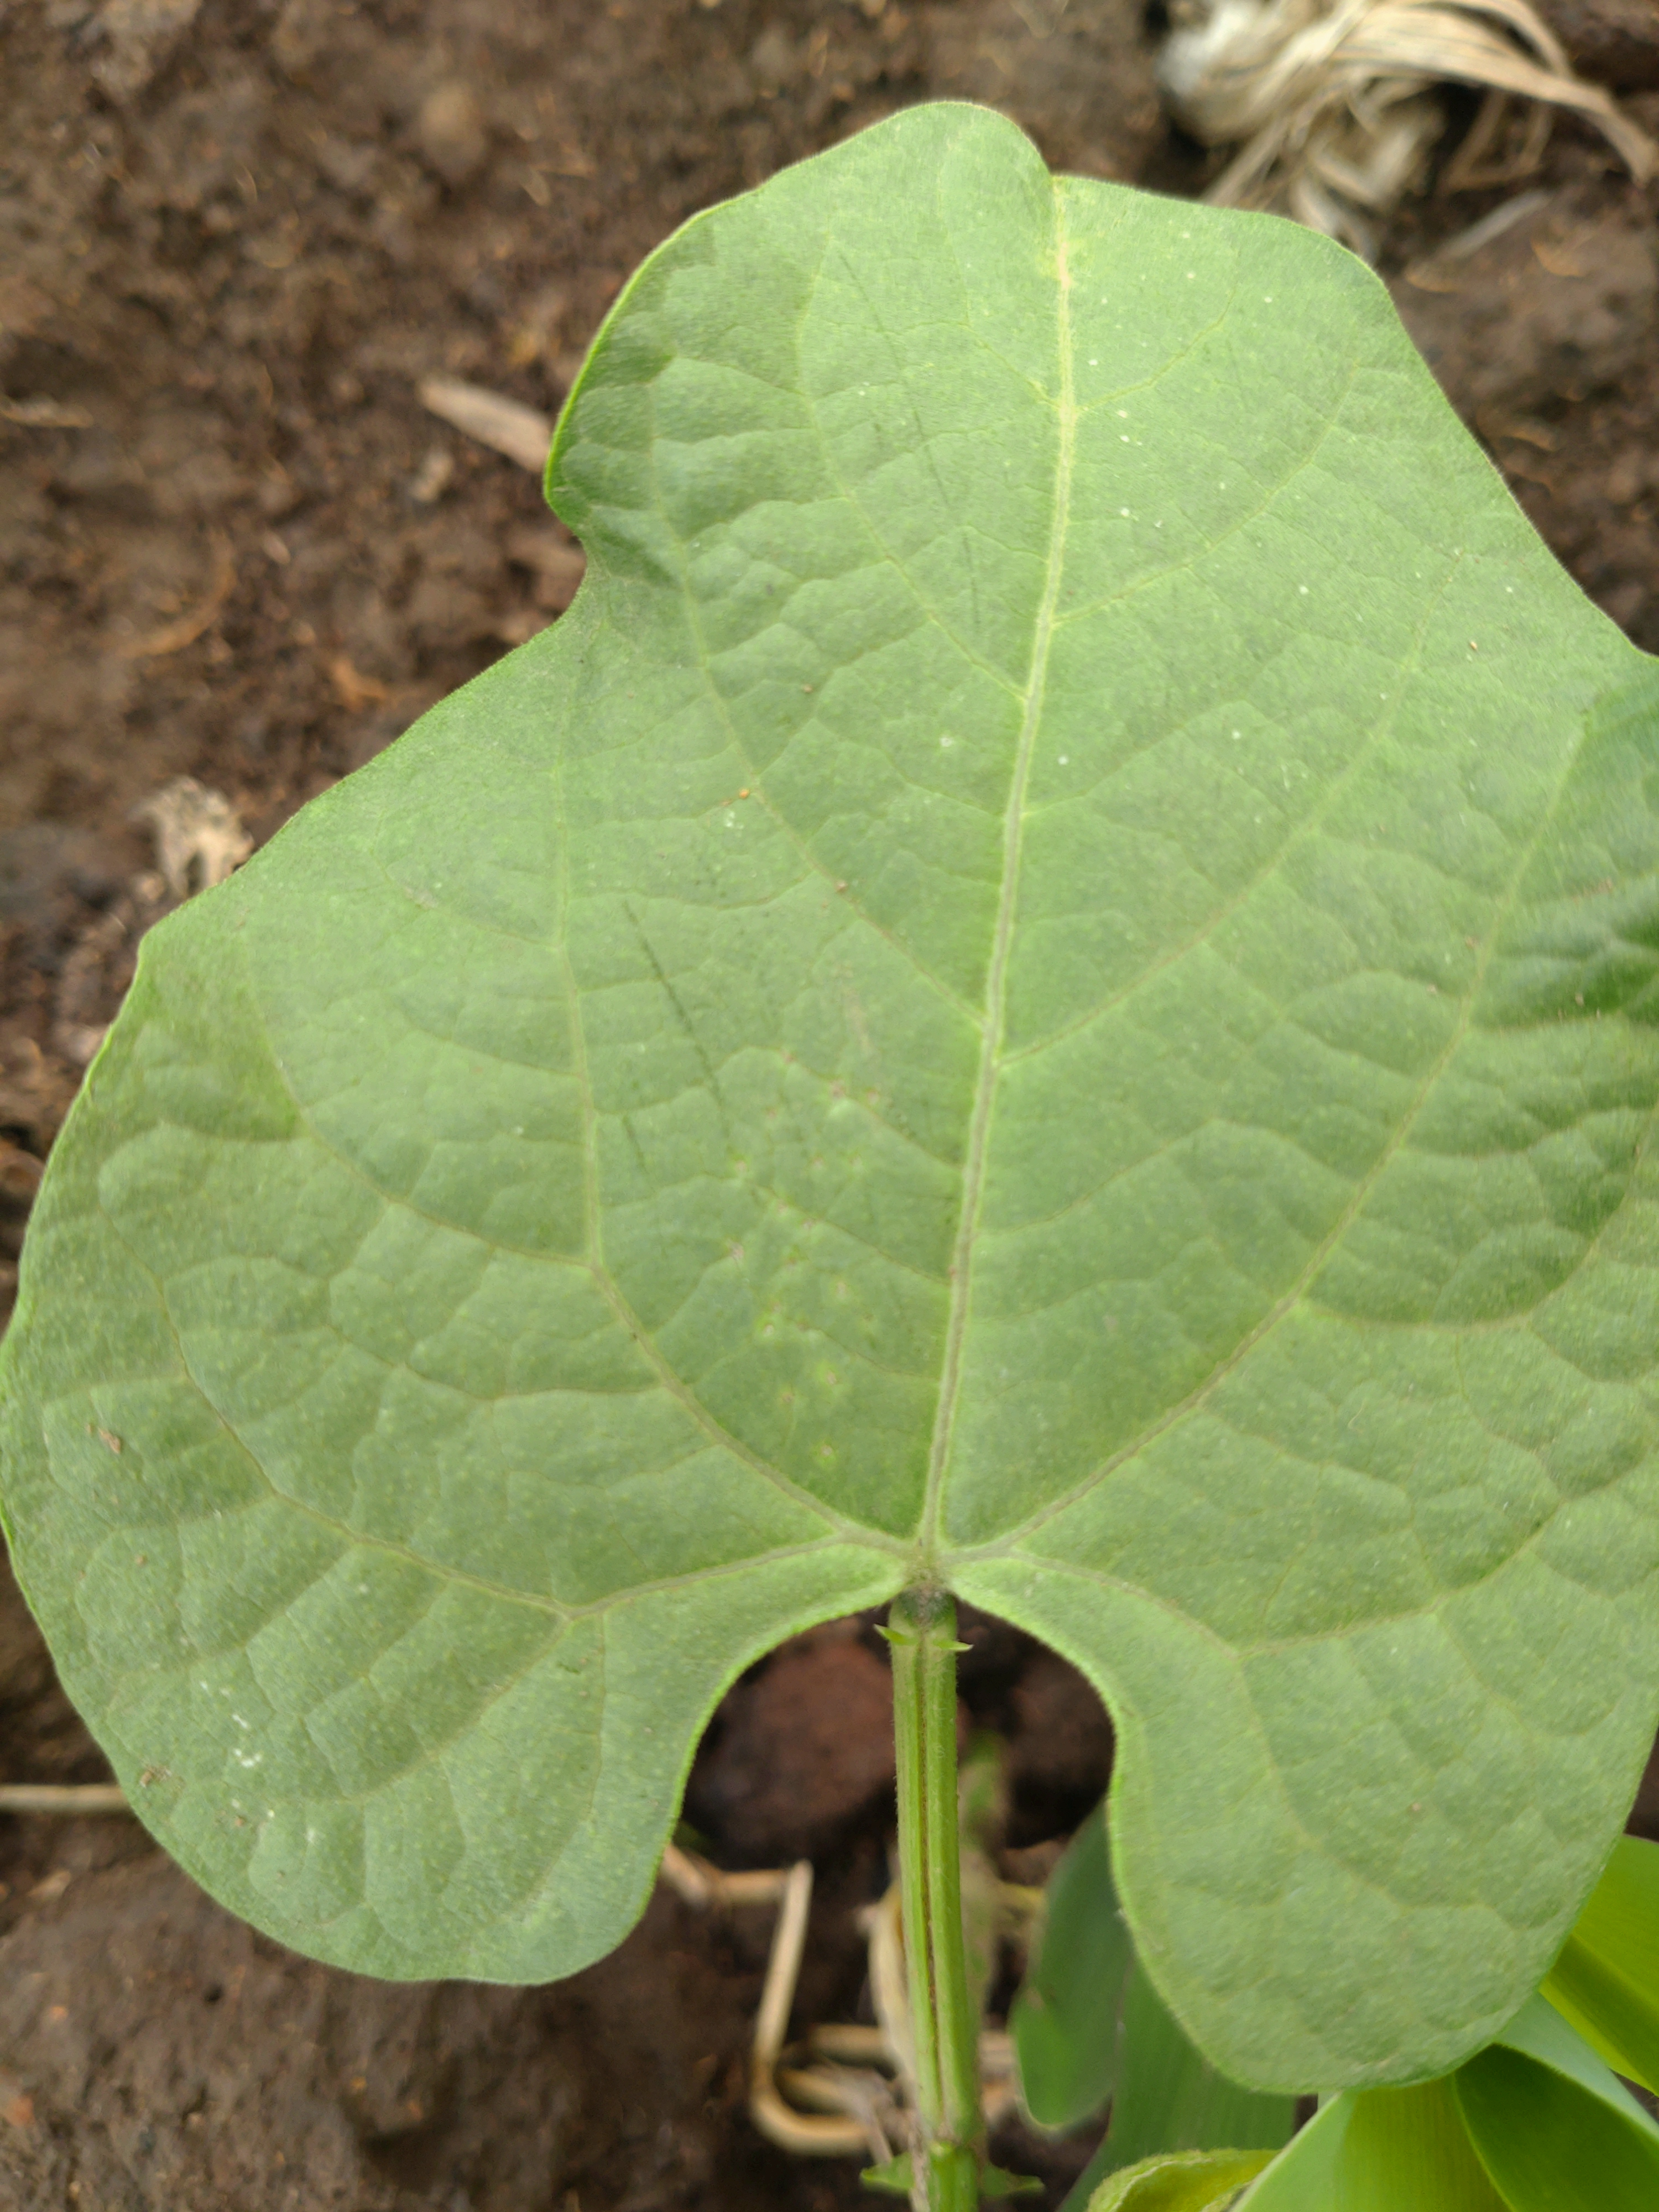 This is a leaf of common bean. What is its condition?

healthy
